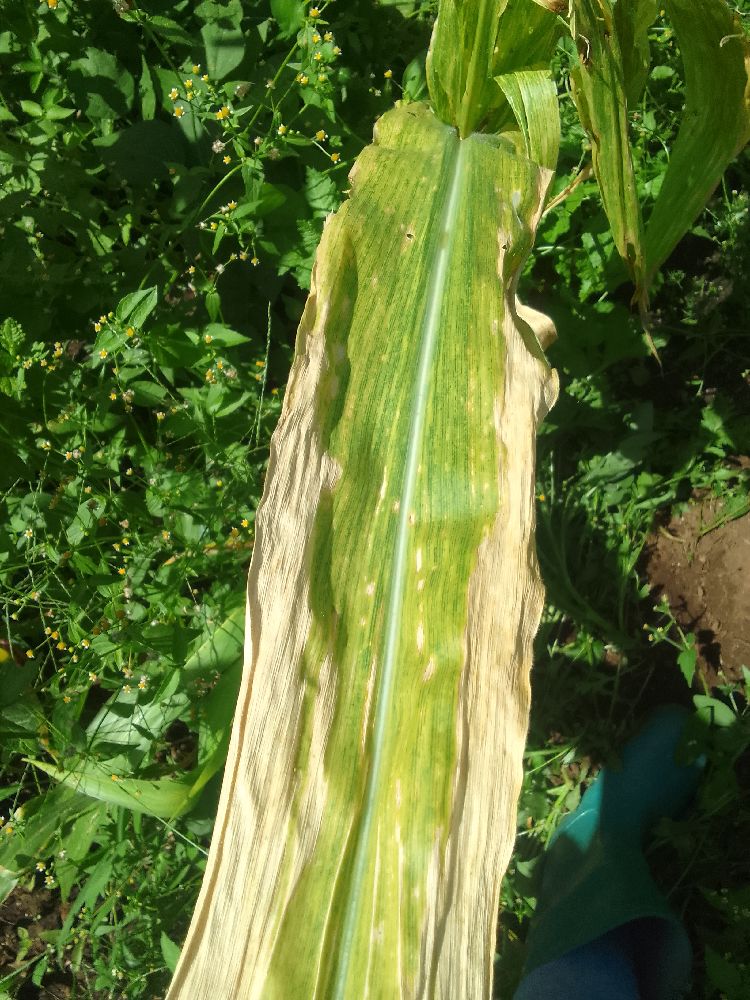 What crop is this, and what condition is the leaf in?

maize, maize lethal necrosis
